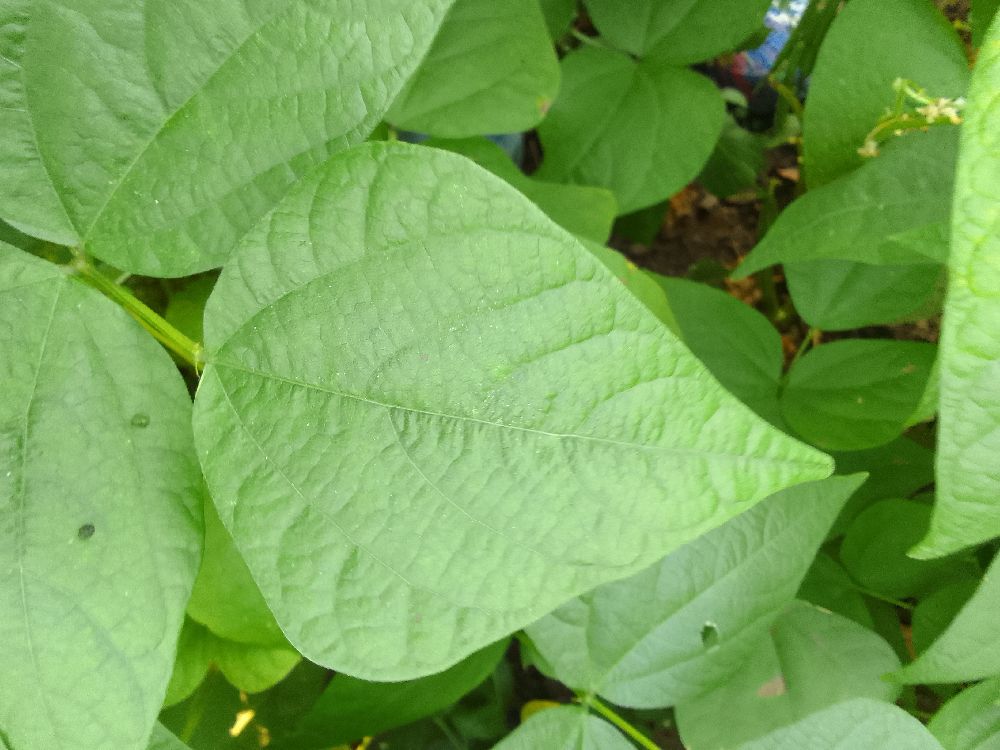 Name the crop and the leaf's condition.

common bean, healthy
